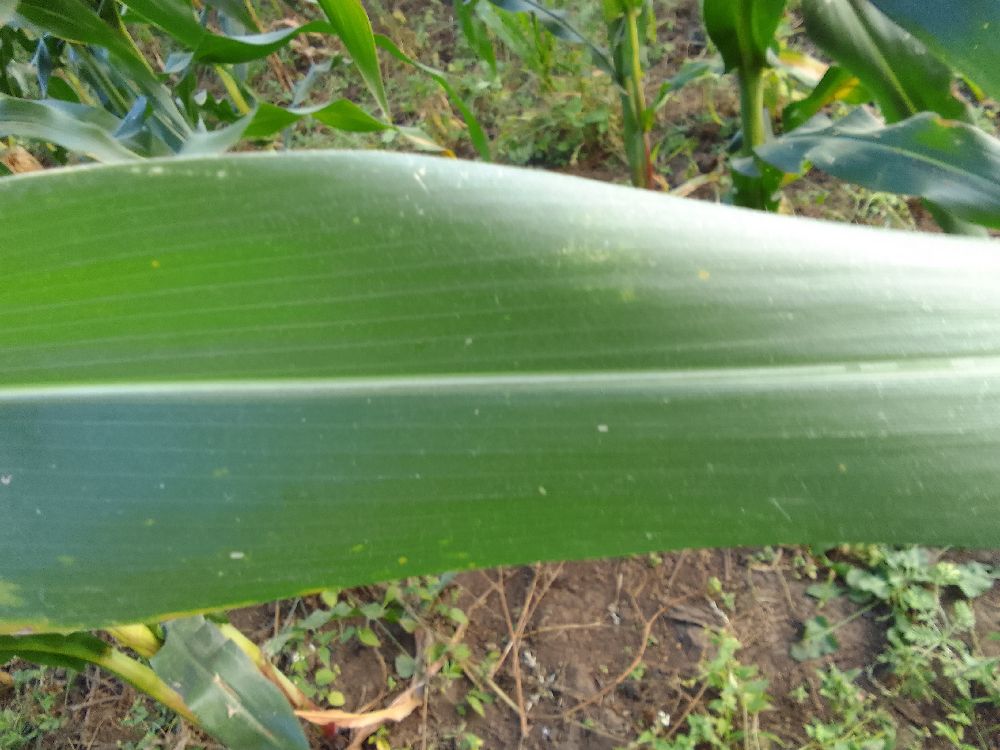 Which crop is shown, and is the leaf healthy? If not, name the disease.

maize, healthy
